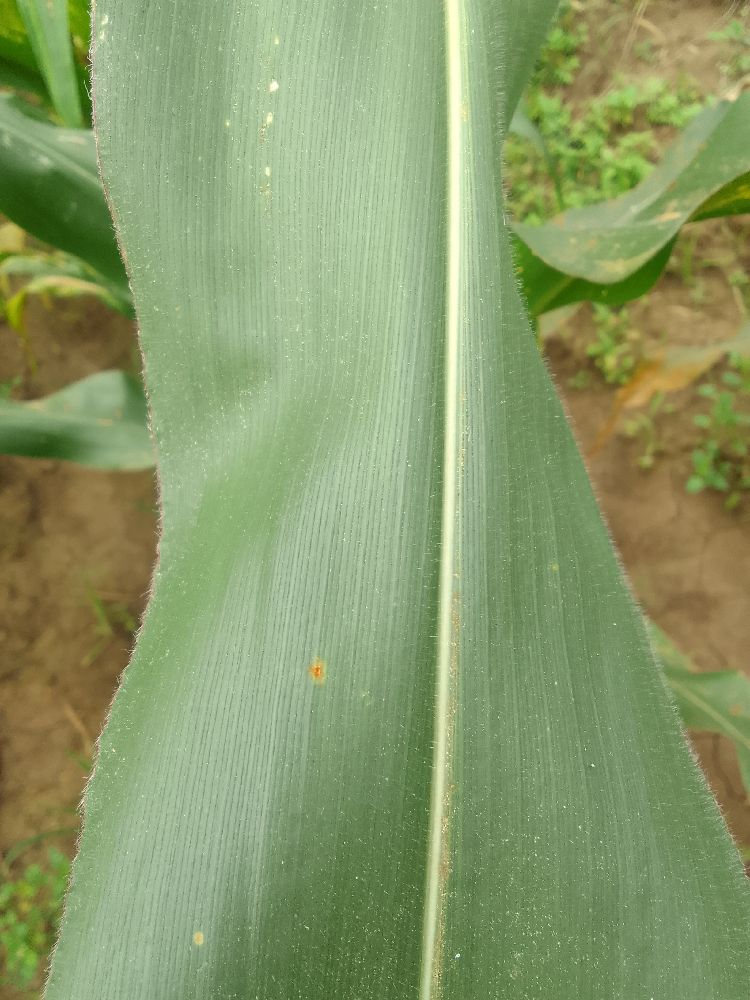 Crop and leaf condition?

maize, healthy
